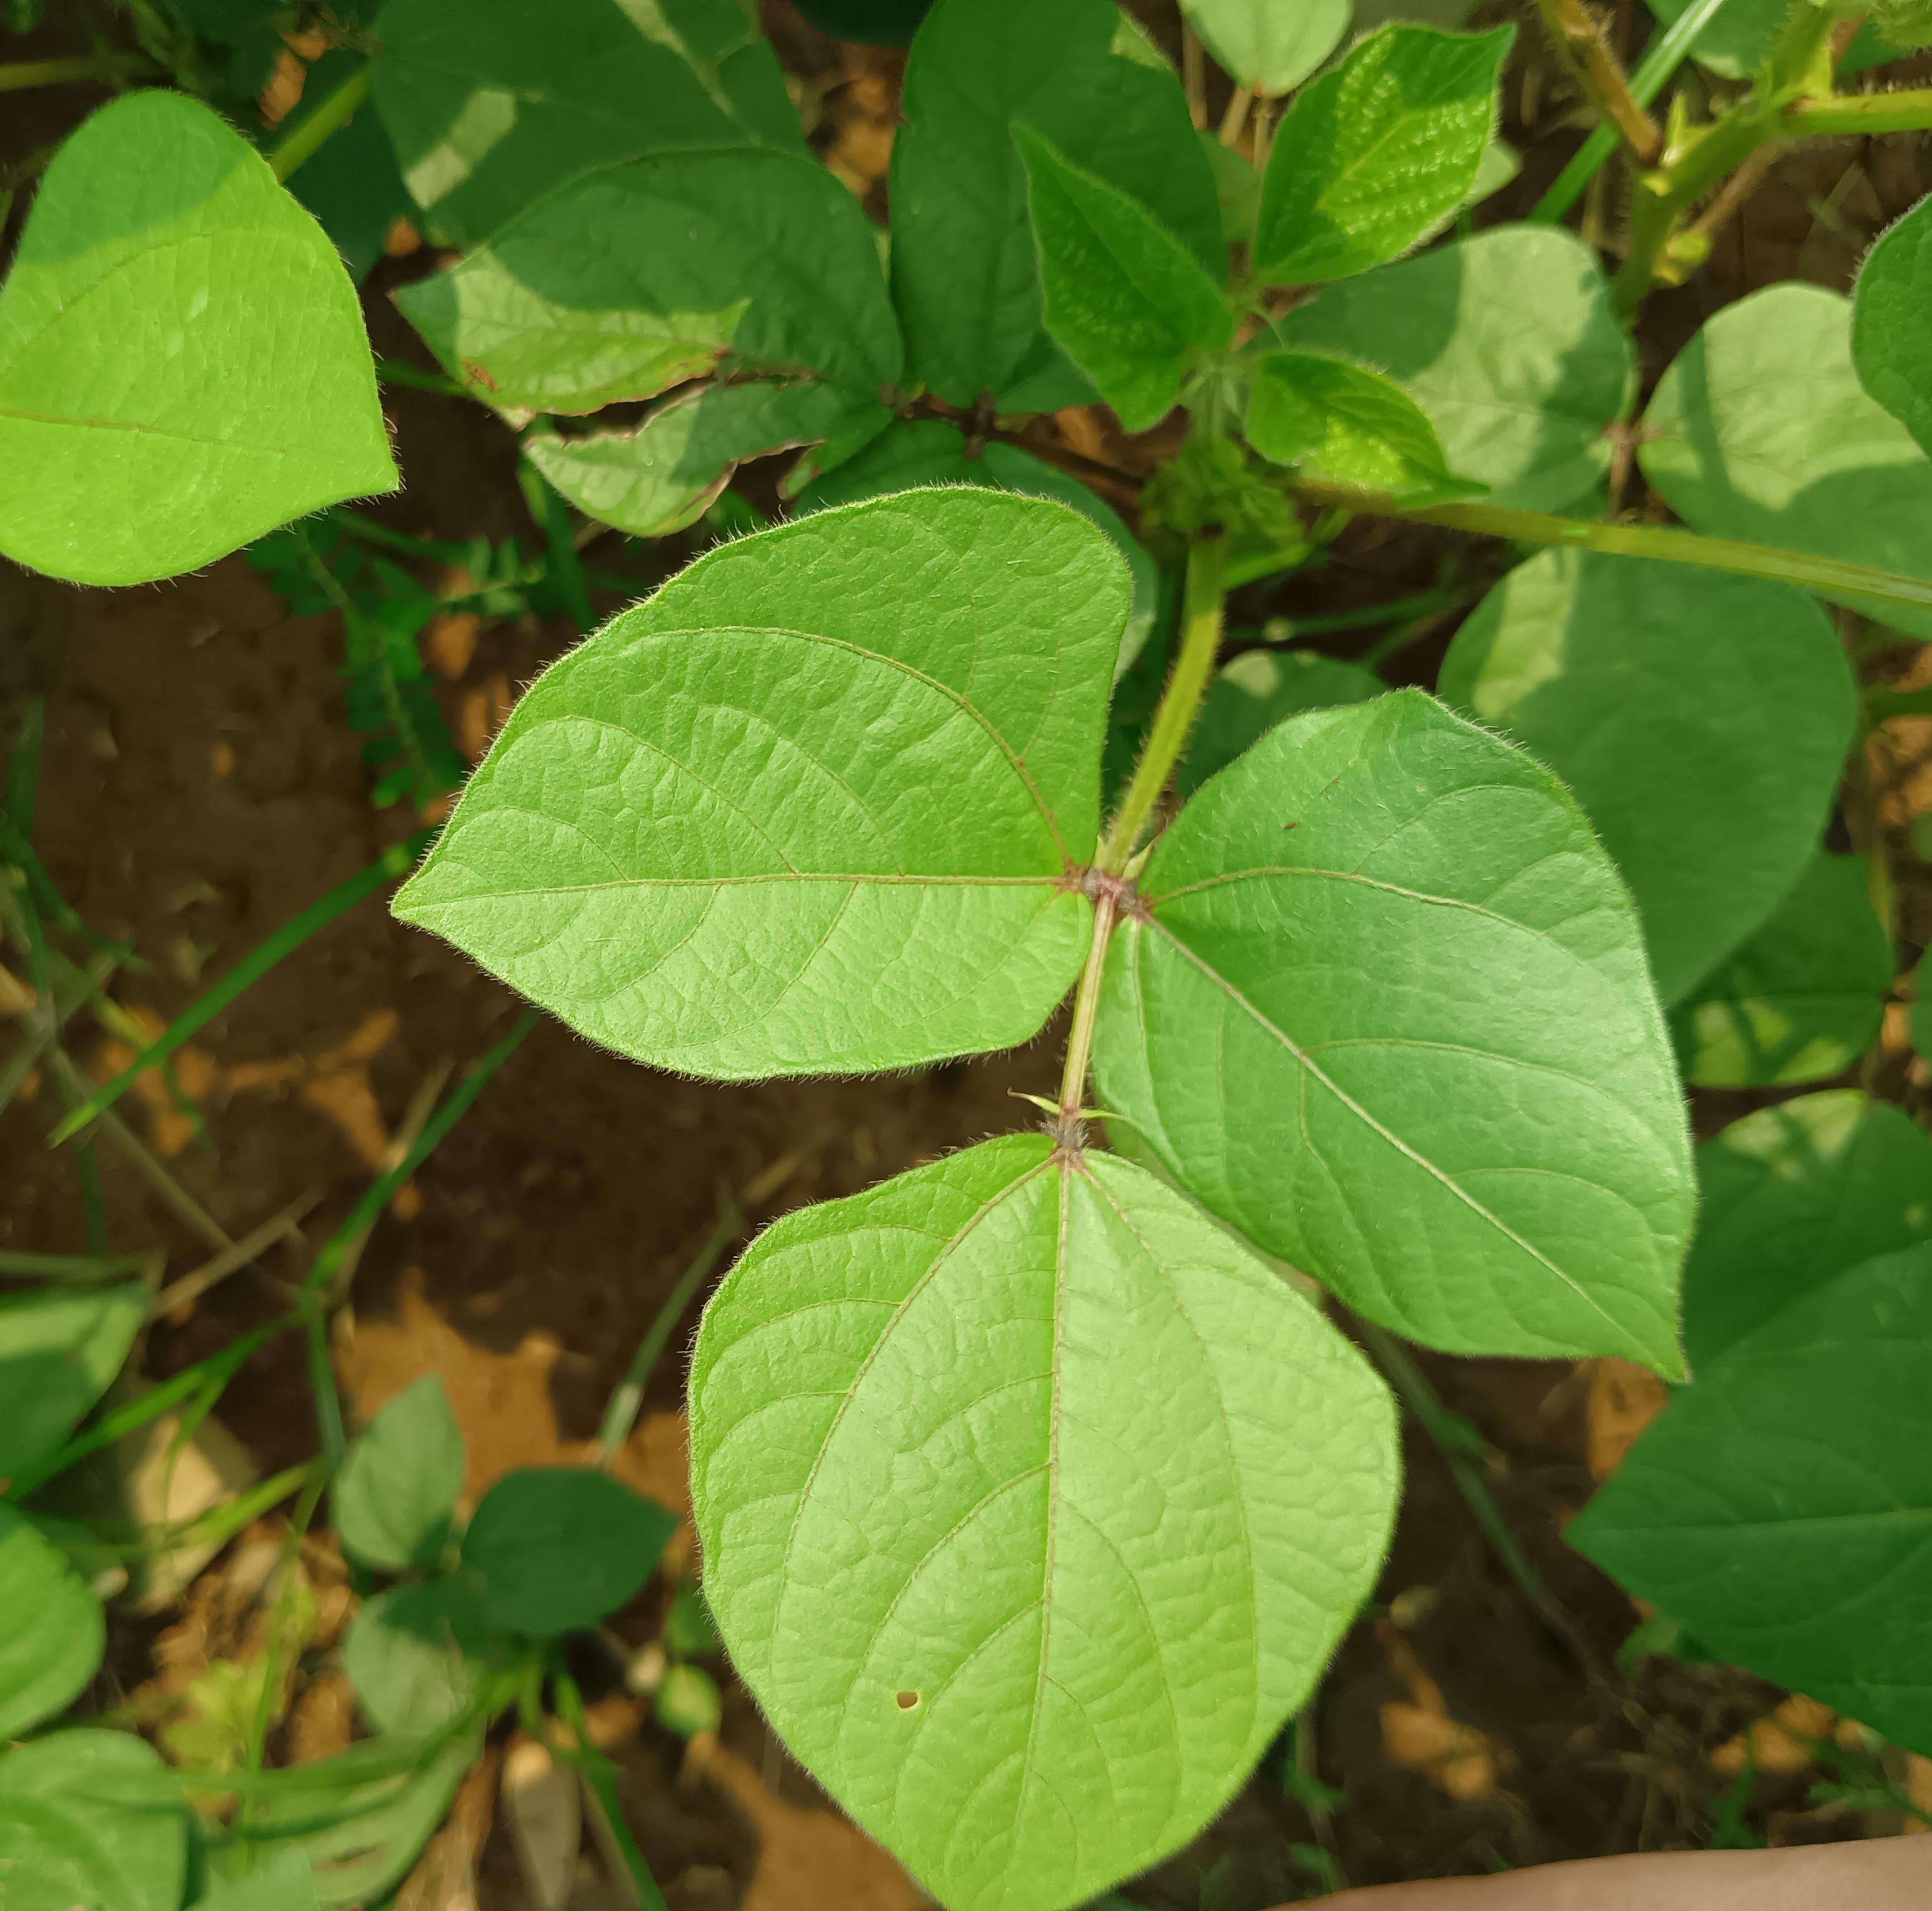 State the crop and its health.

mungbean, healthy
